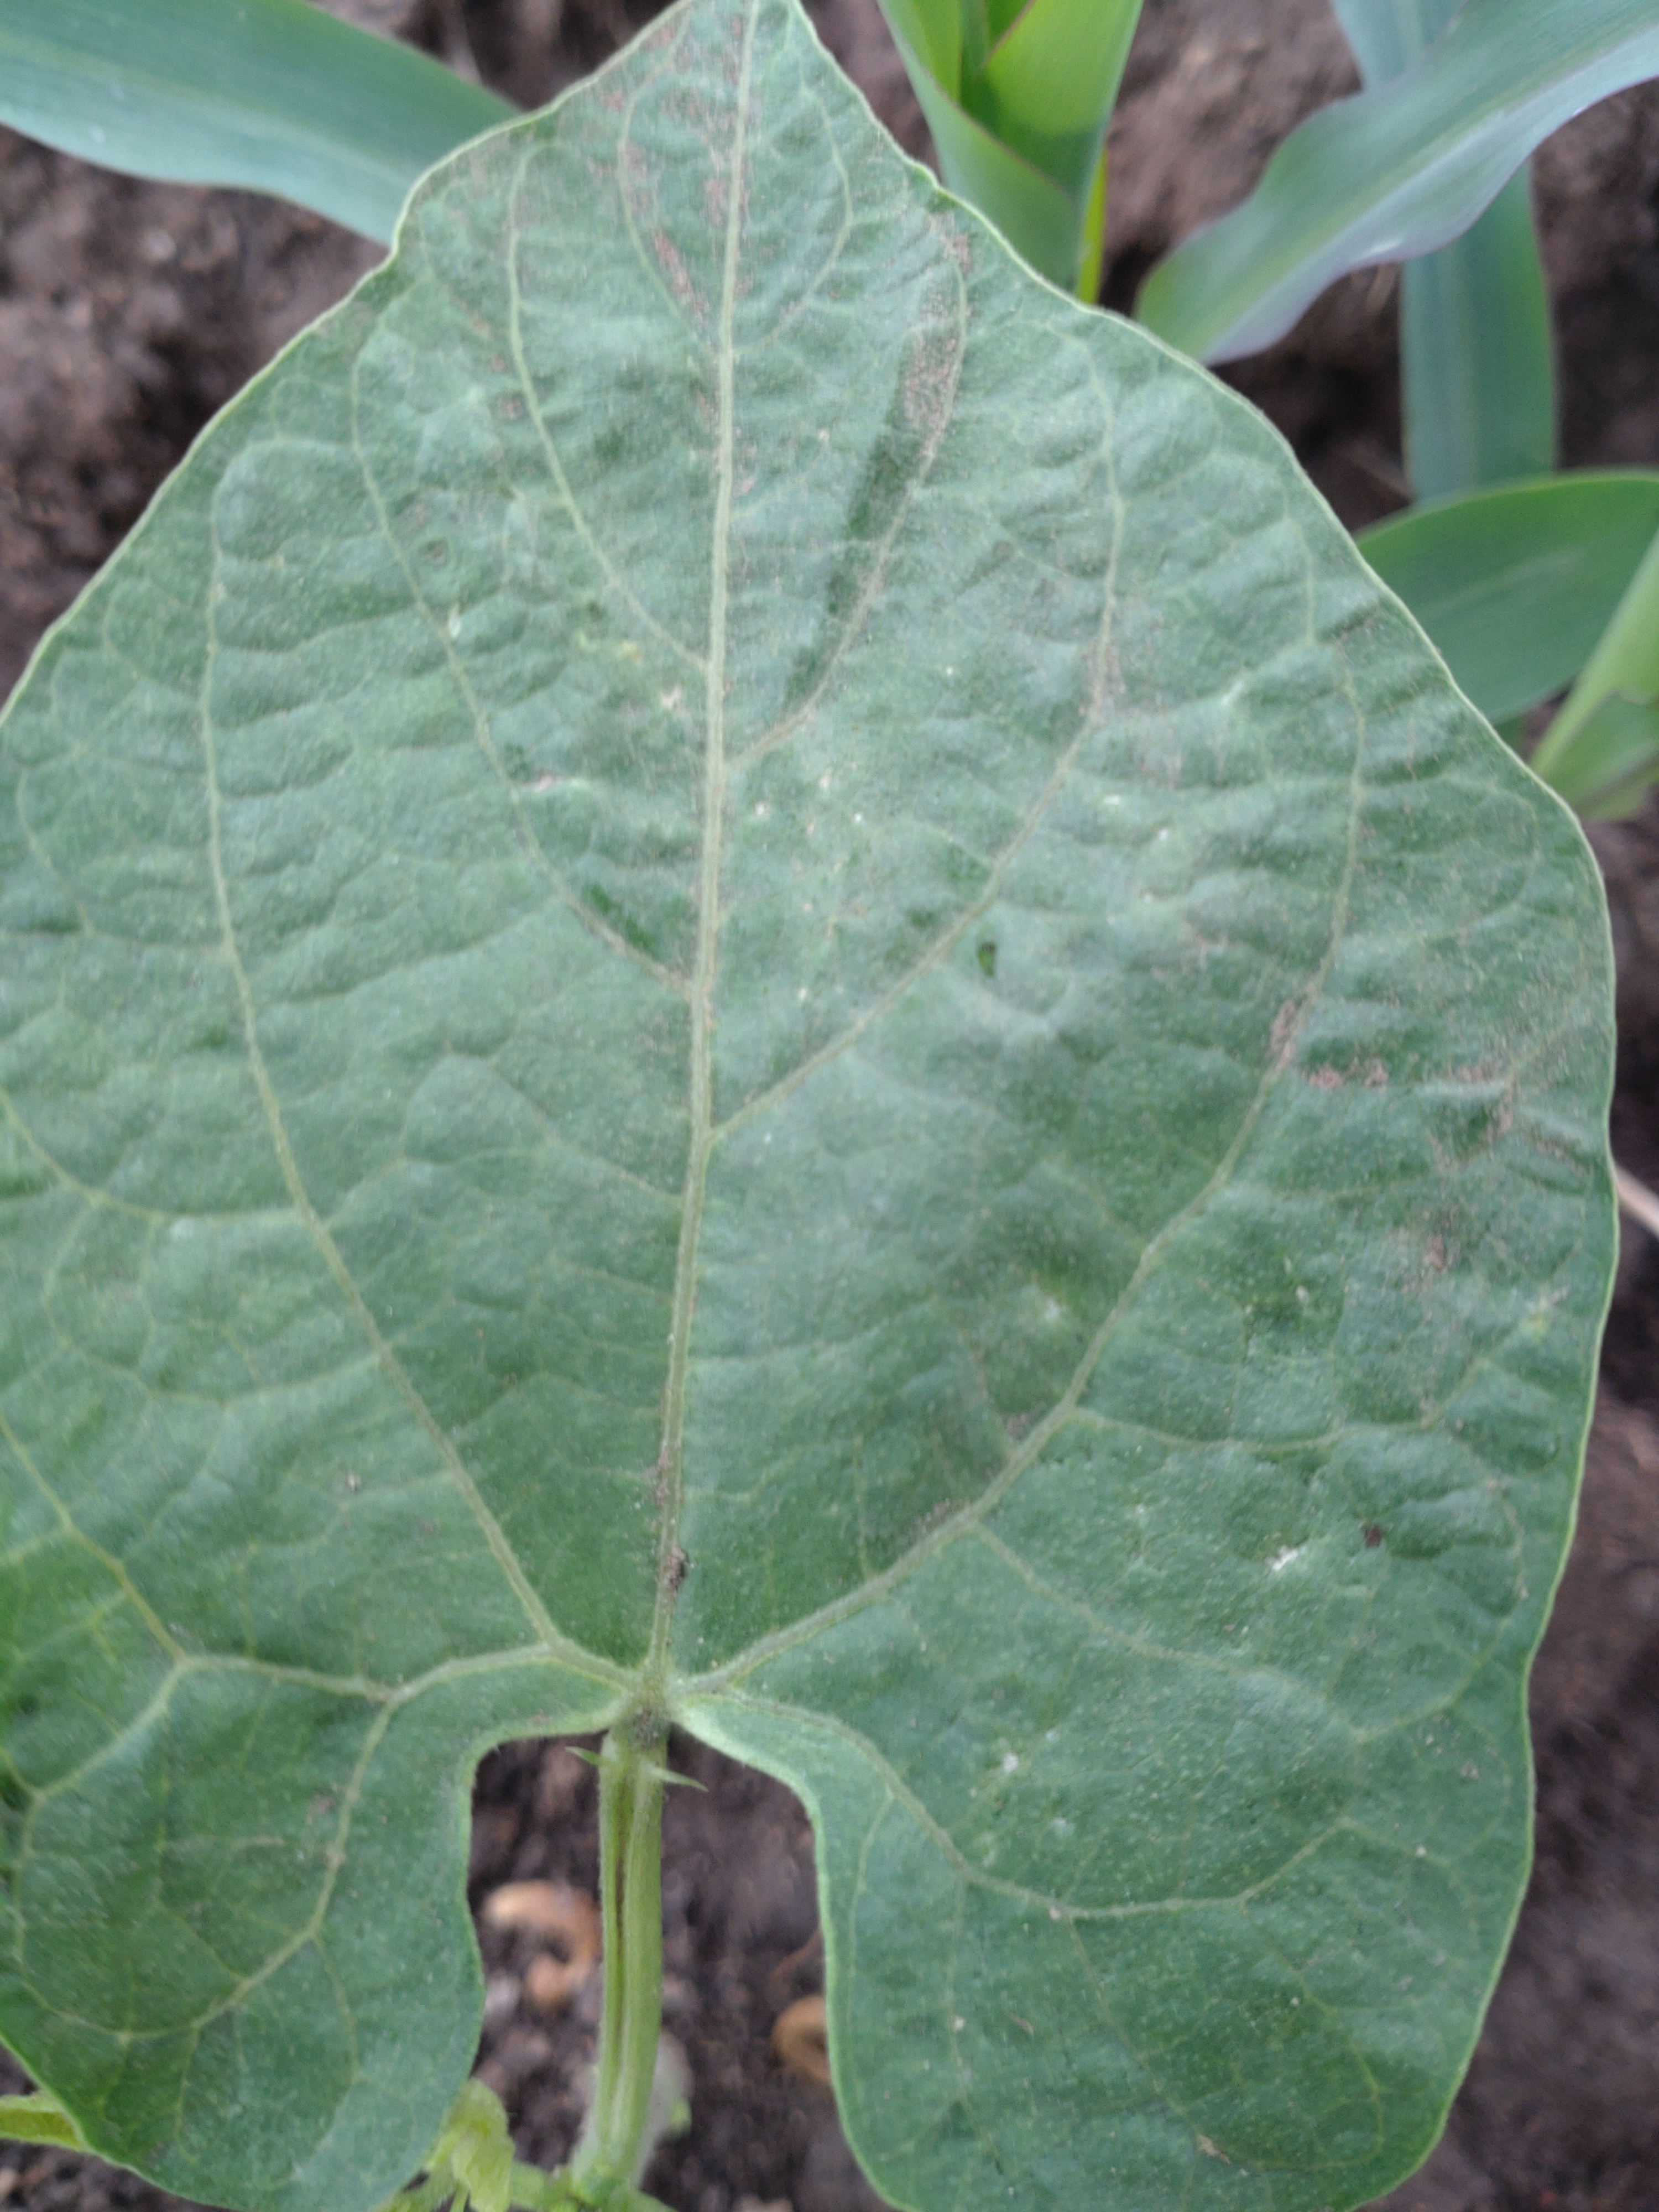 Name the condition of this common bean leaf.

healthy
